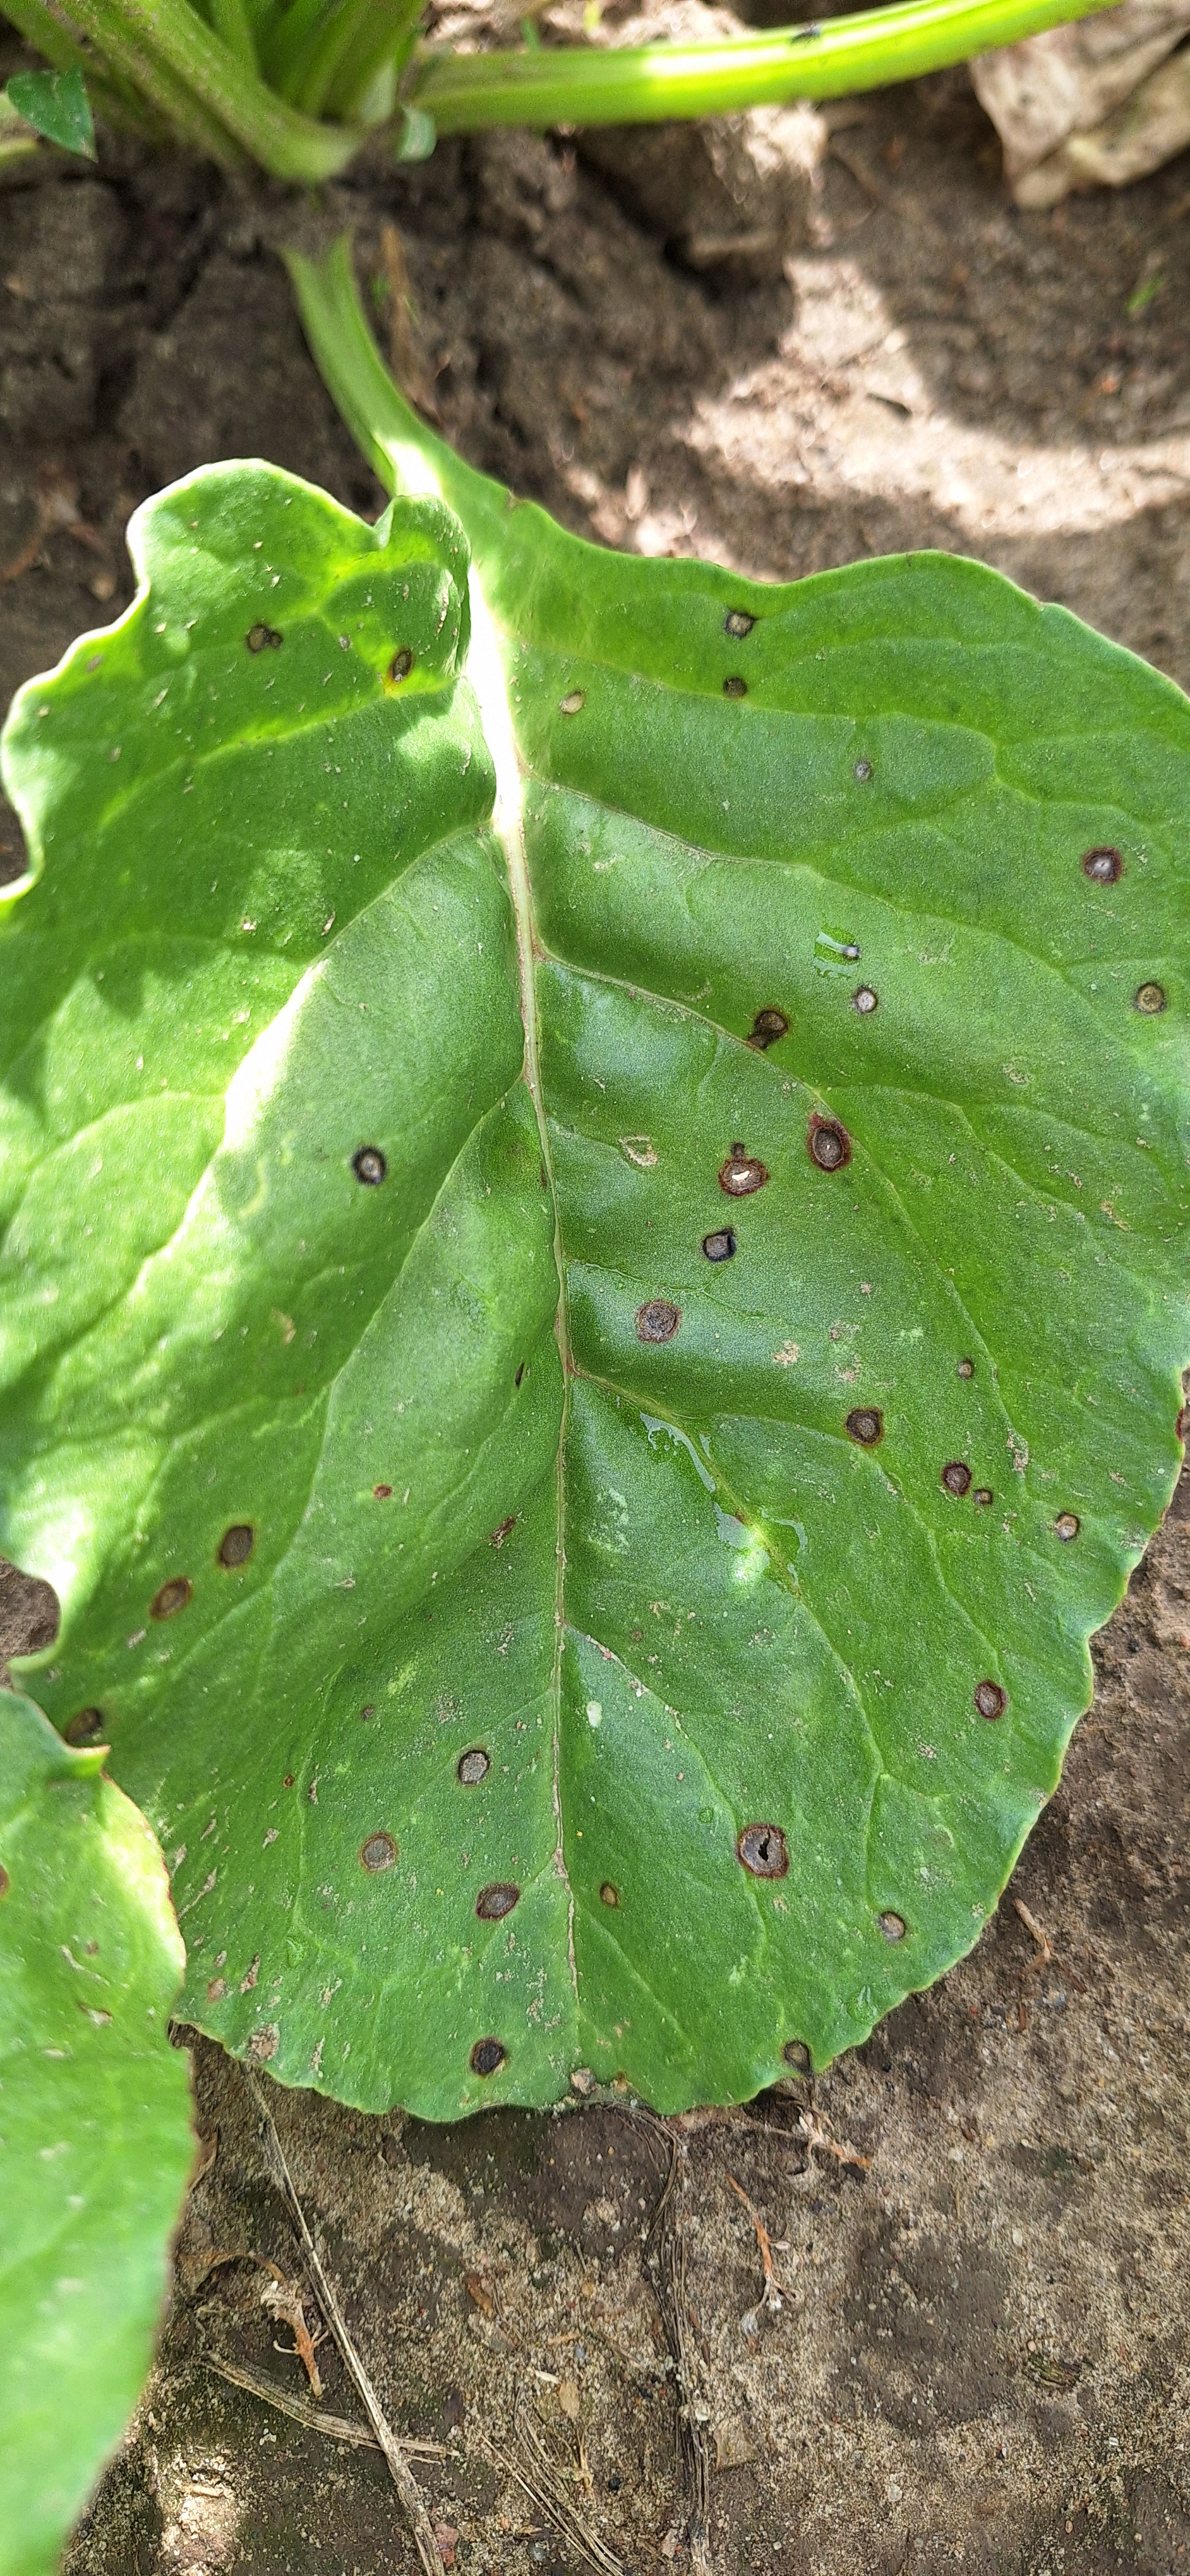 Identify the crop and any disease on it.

beet, cercospora
